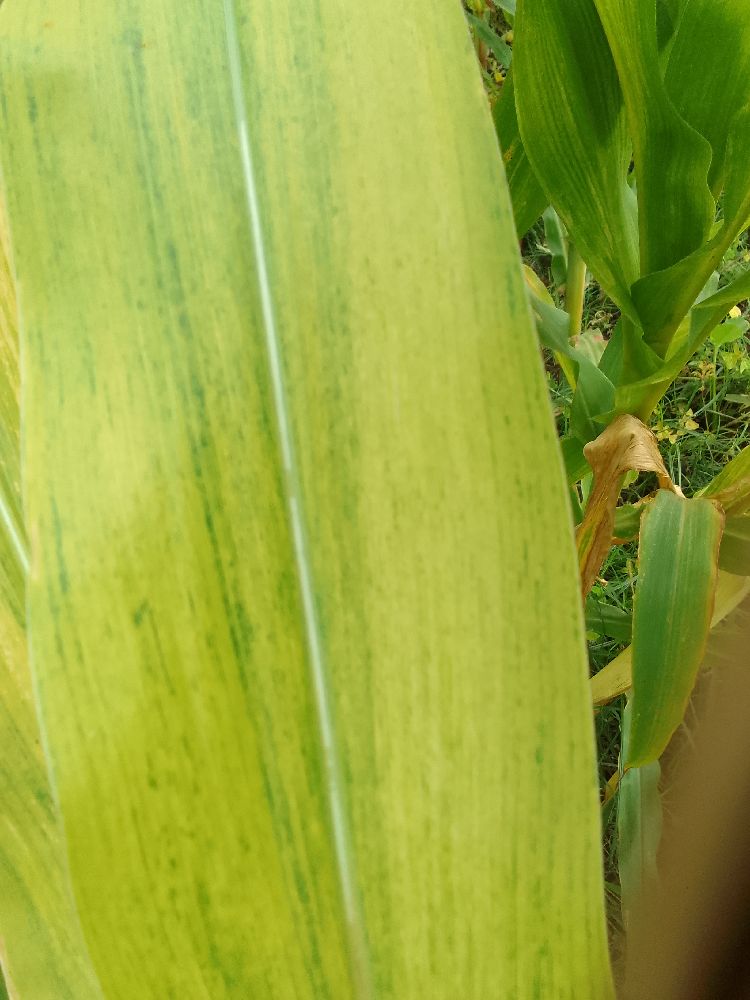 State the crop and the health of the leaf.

maize, maize lethal necrosis
